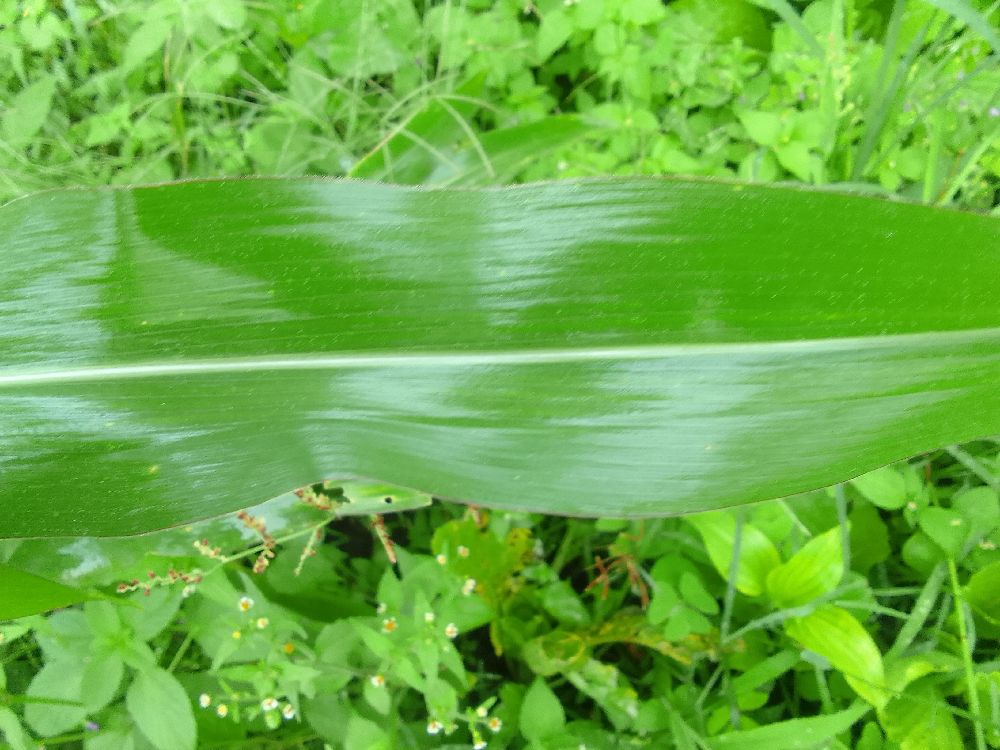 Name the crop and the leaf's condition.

maize, healthy
